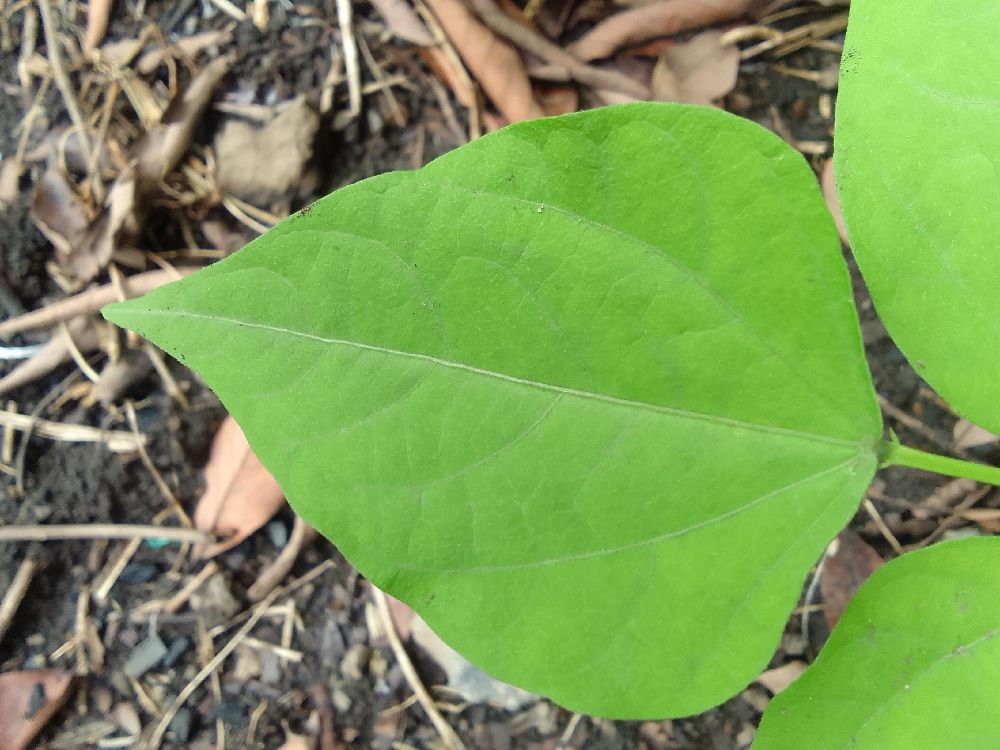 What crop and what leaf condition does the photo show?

common bean, healthy
